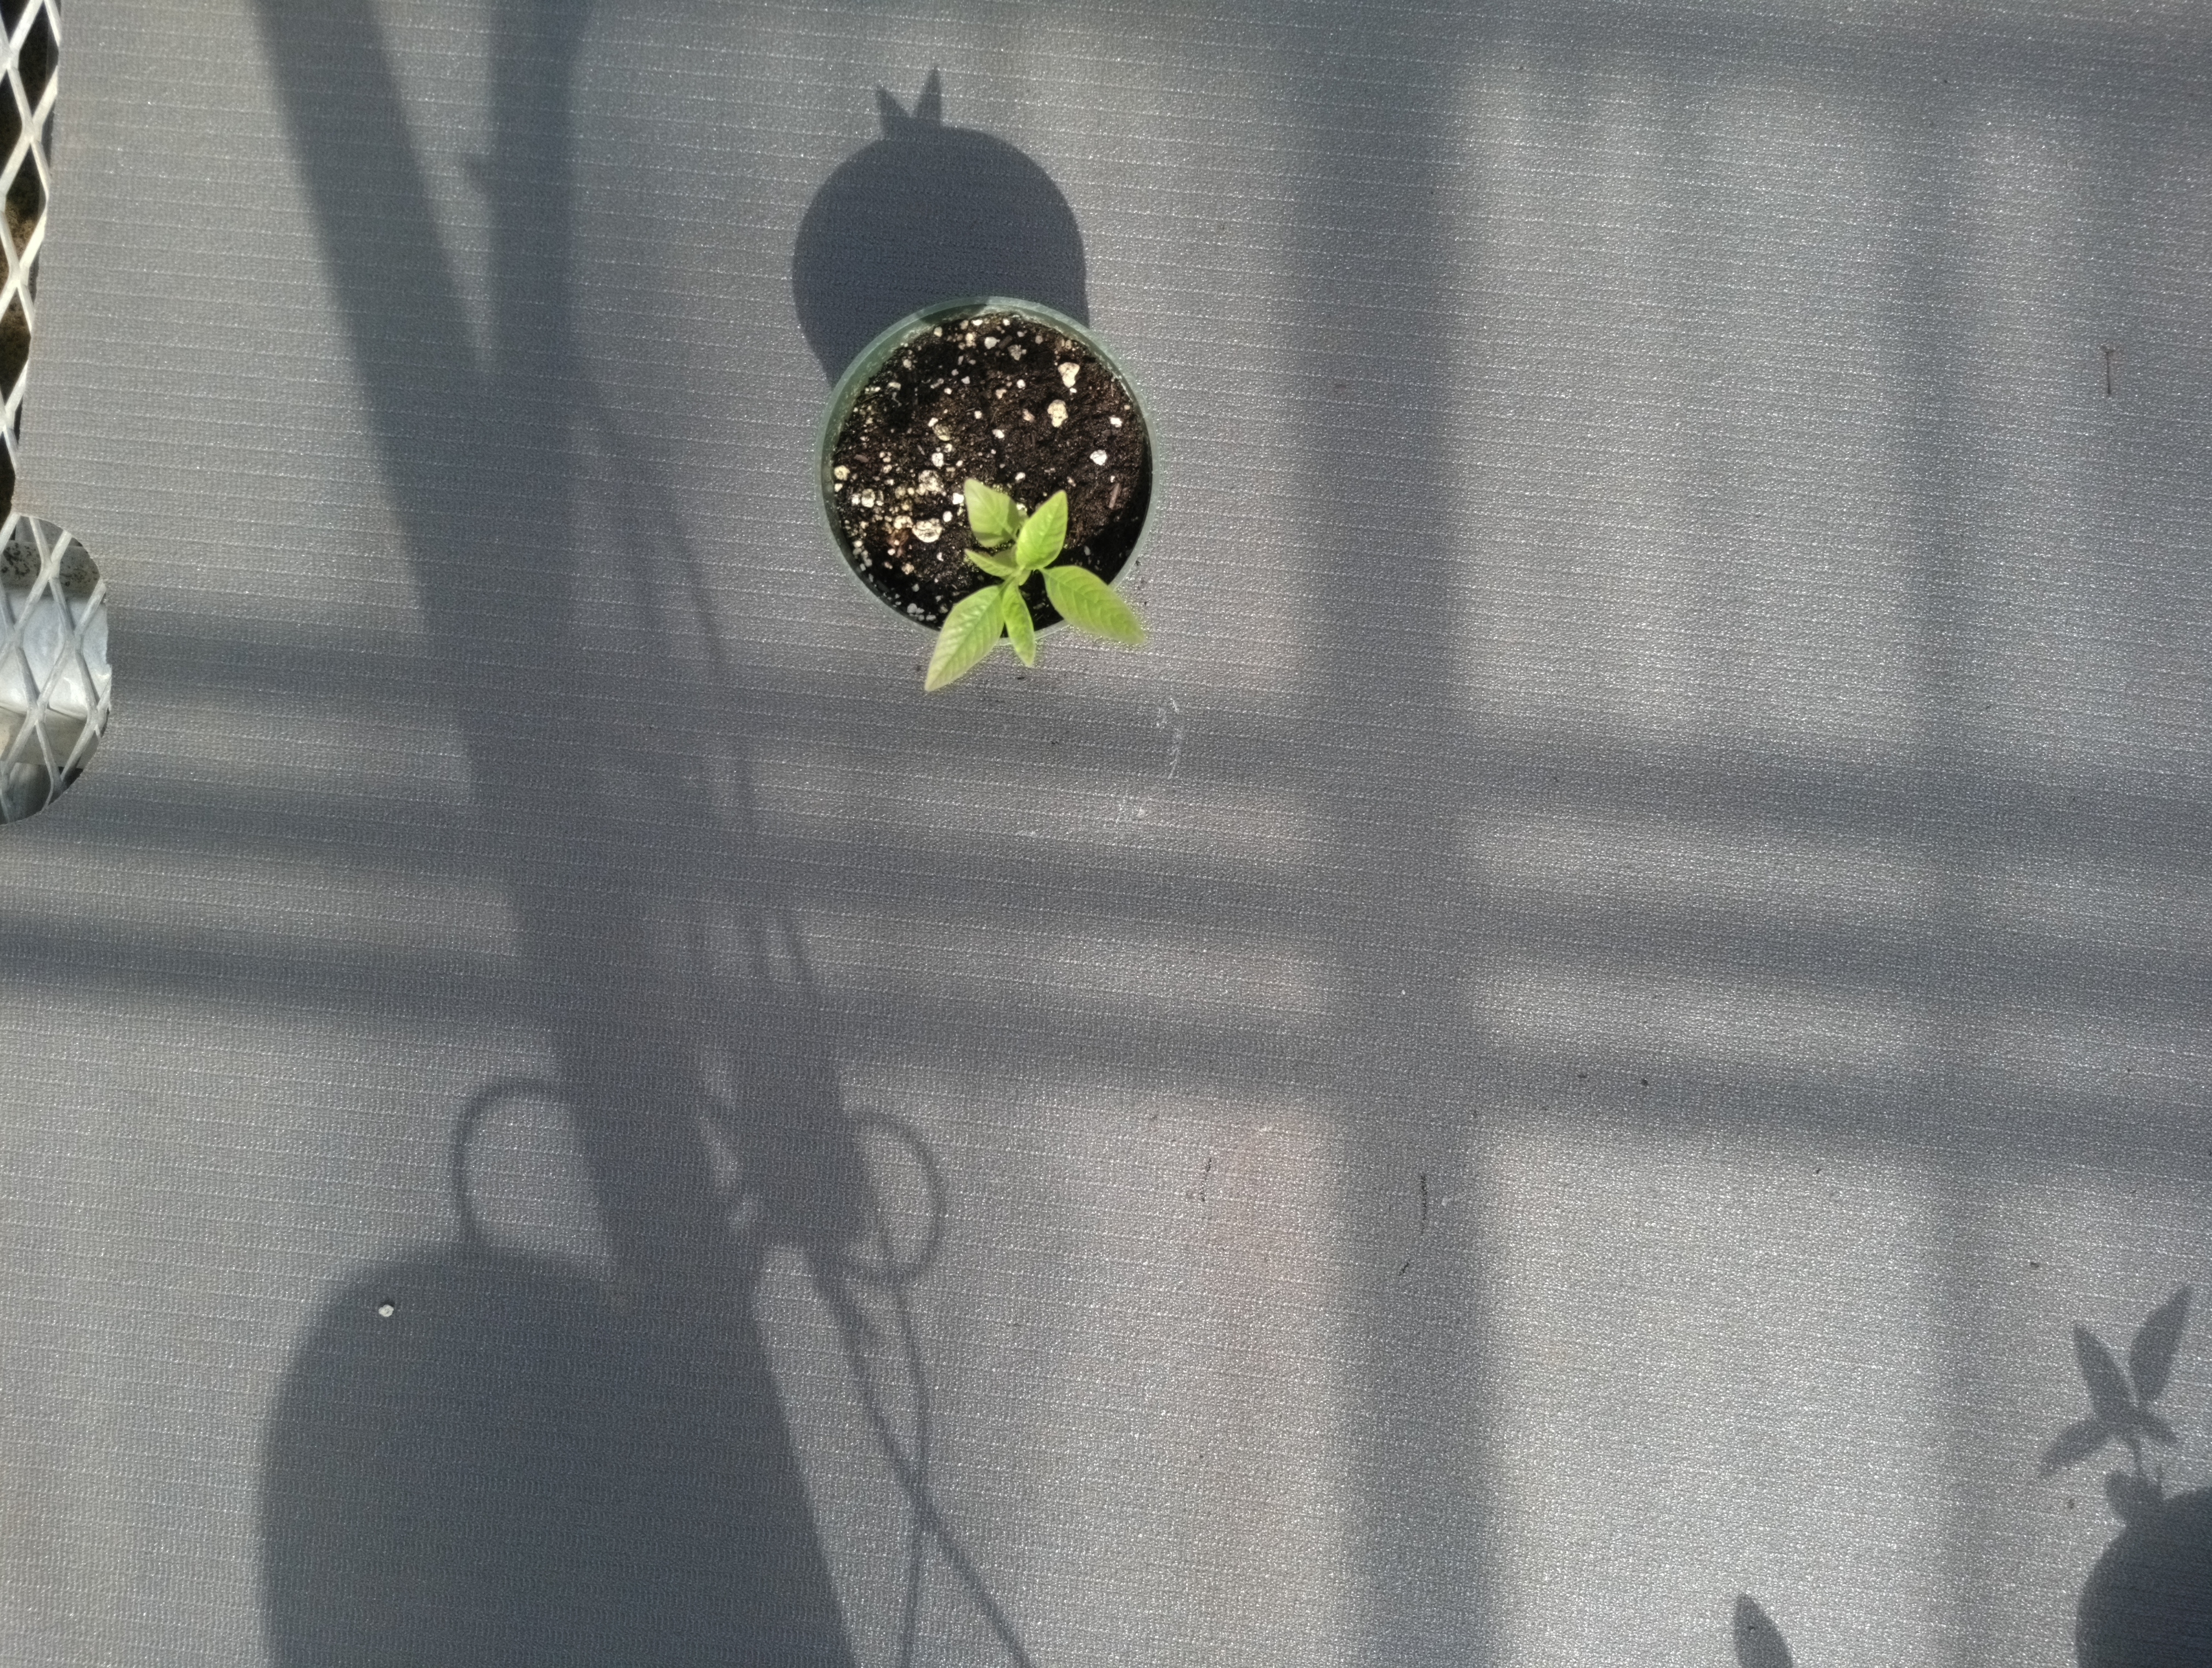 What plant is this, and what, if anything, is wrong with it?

waterhemp, healthy untreated
